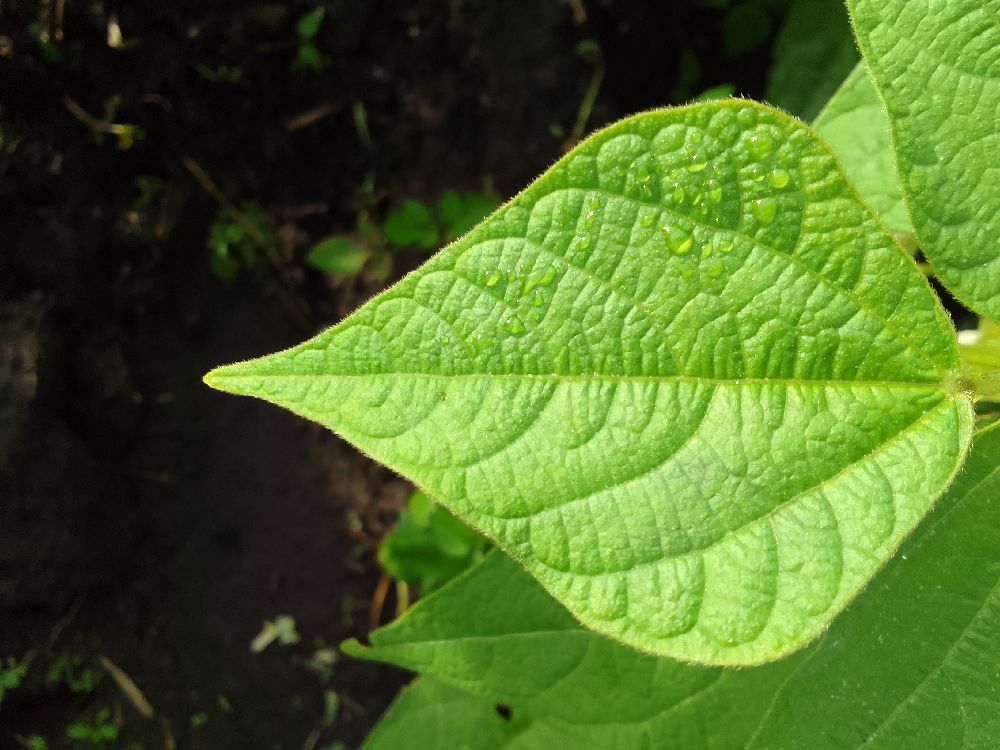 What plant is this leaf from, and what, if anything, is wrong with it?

common bean, healthy
